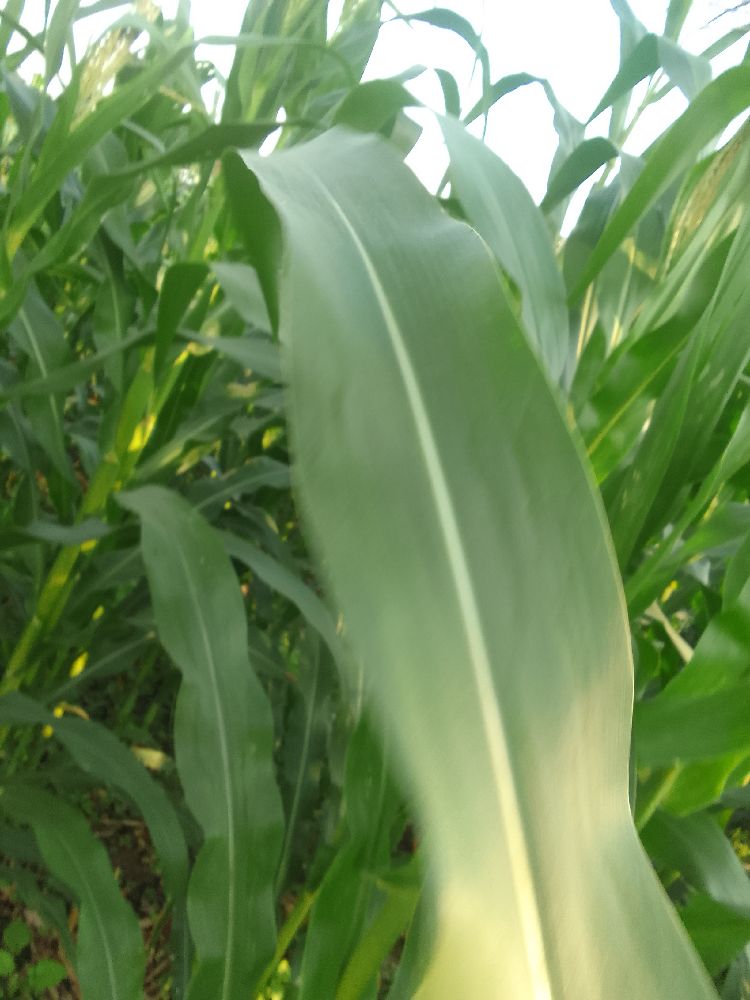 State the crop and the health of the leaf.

maize, healthy
